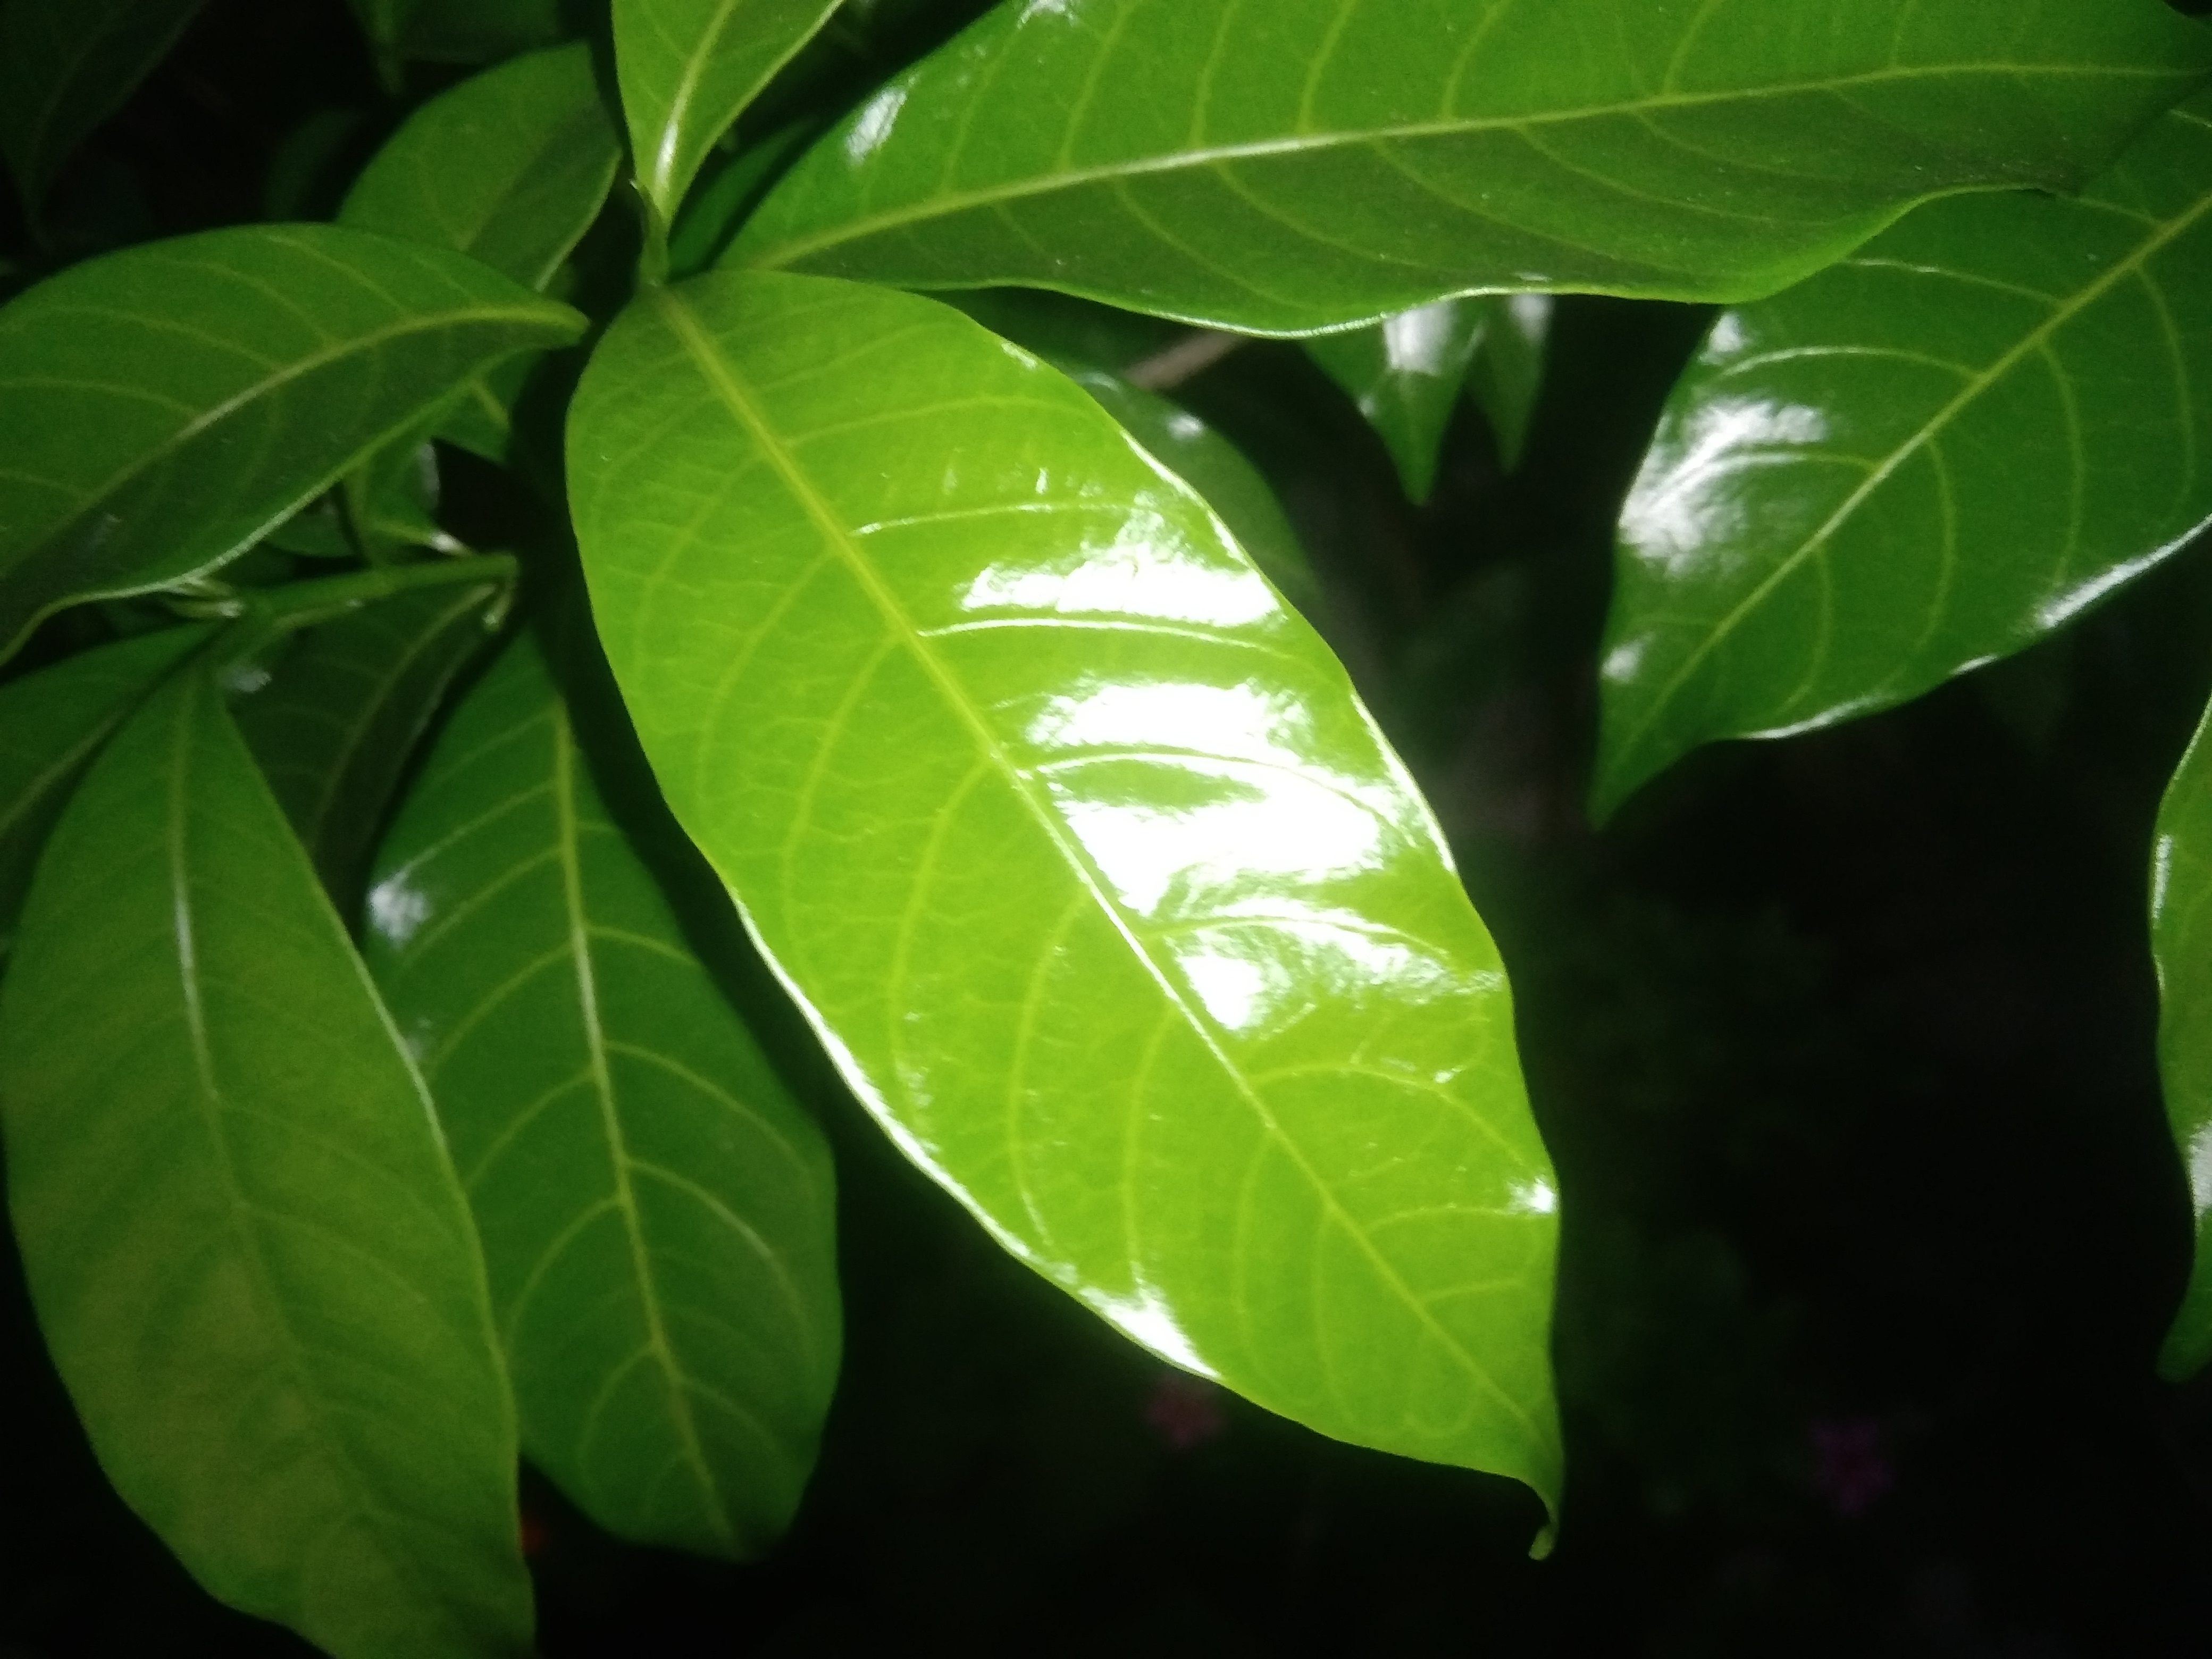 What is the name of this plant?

togor
